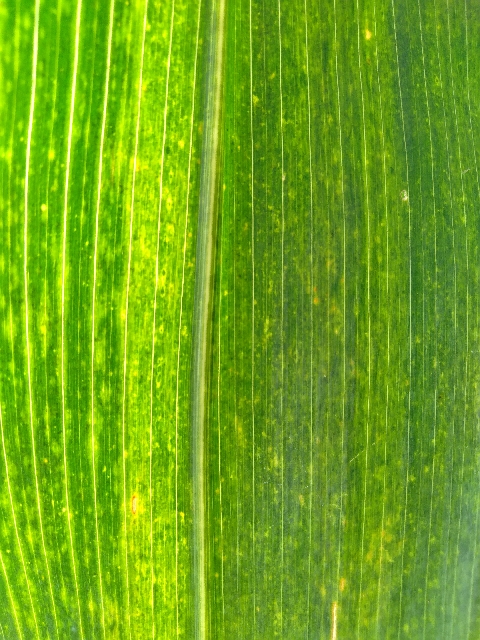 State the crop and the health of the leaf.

maize, maize lethal necrosis
